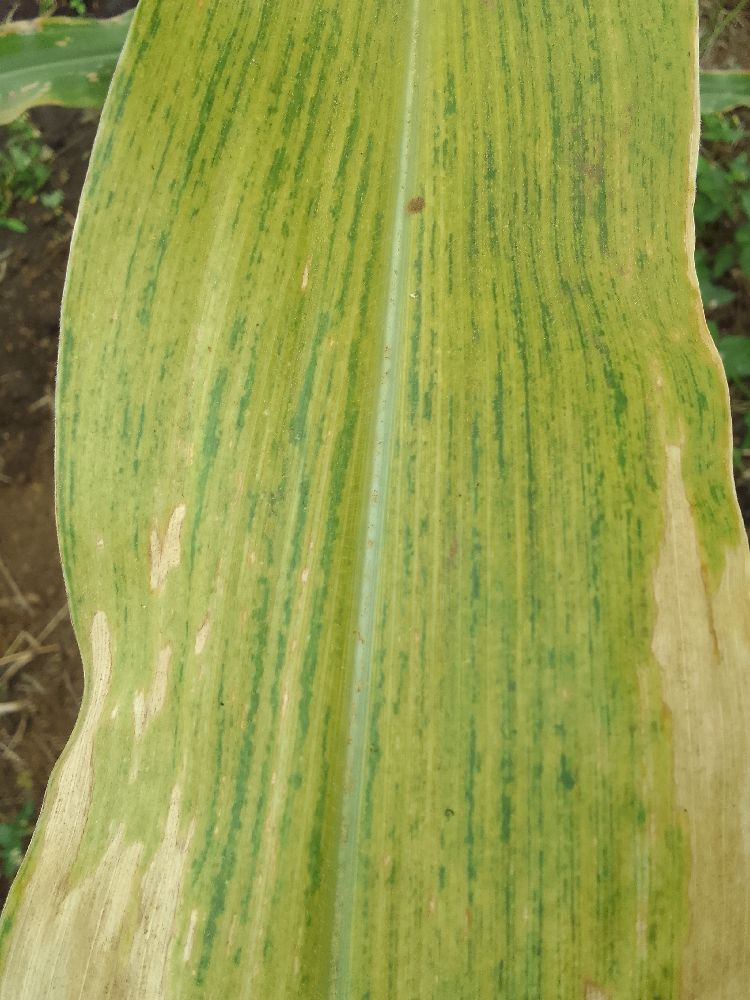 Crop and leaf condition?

maize, maize lethal necrosis
